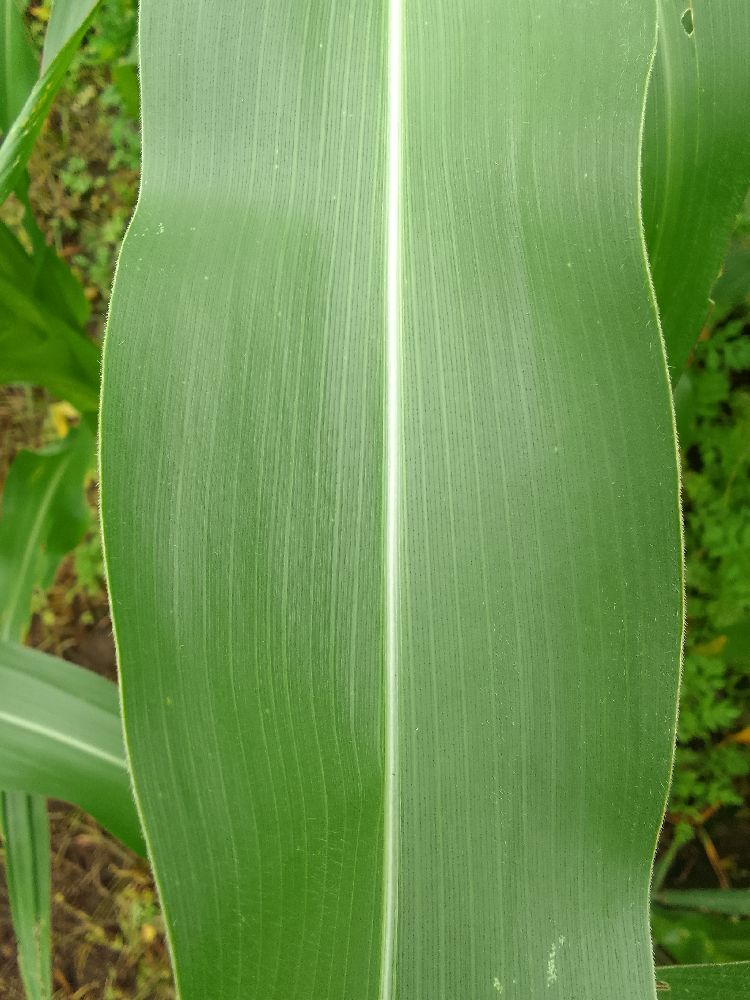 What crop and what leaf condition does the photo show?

maize, healthy
